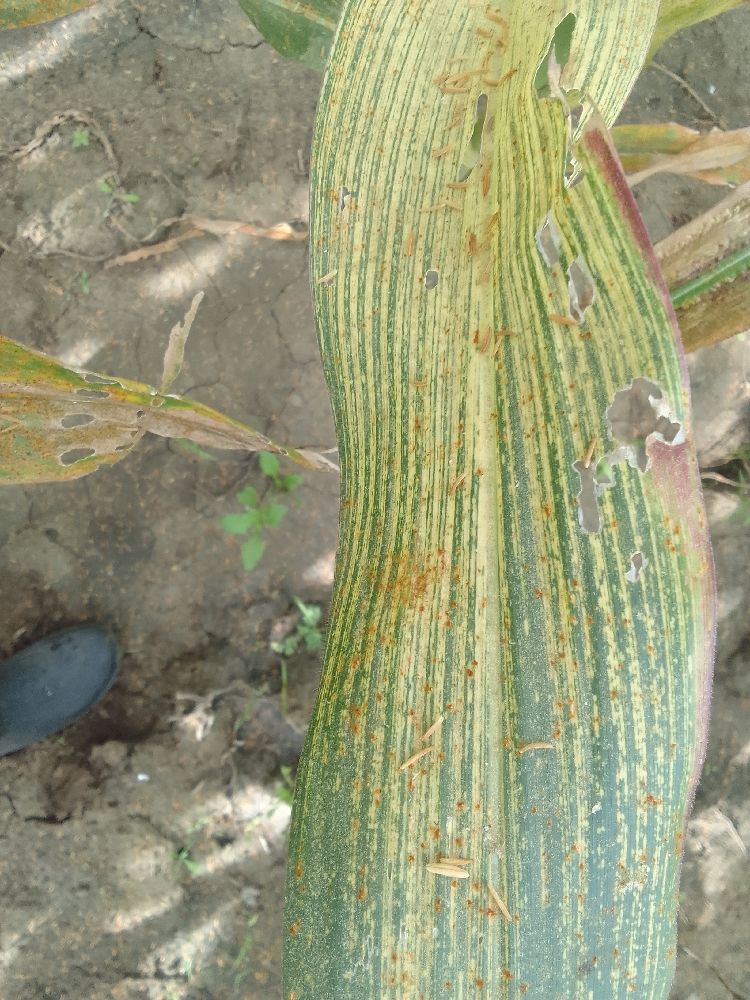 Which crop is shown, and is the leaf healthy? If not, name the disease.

maize, maize streak virus
